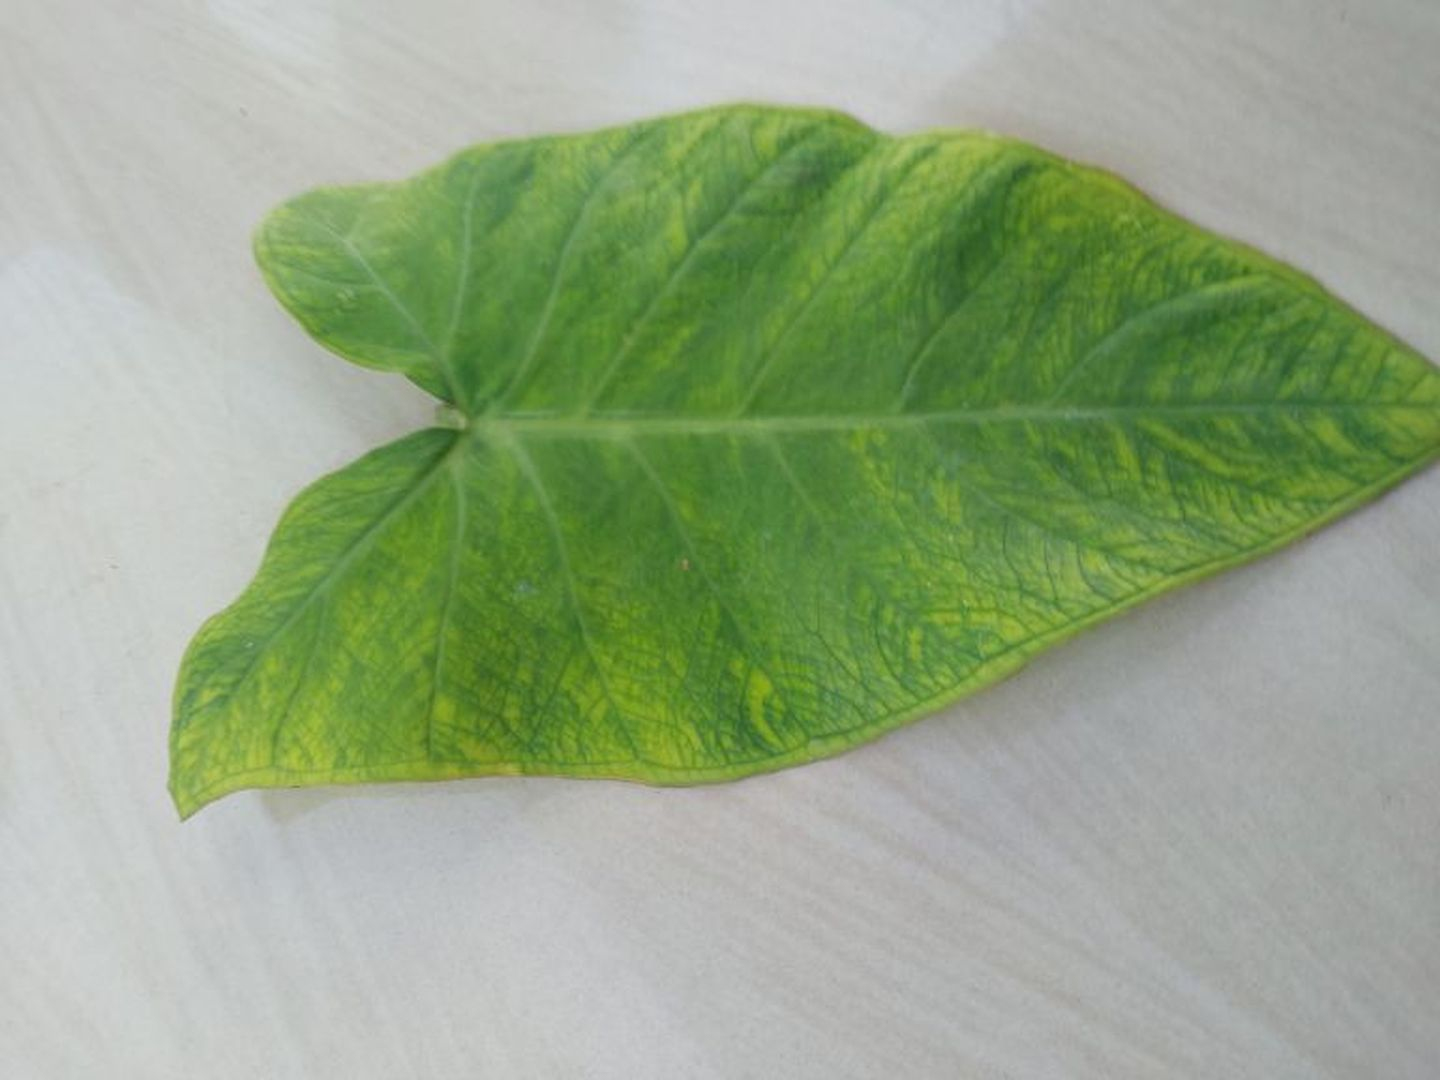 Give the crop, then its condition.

taro, mosaic
